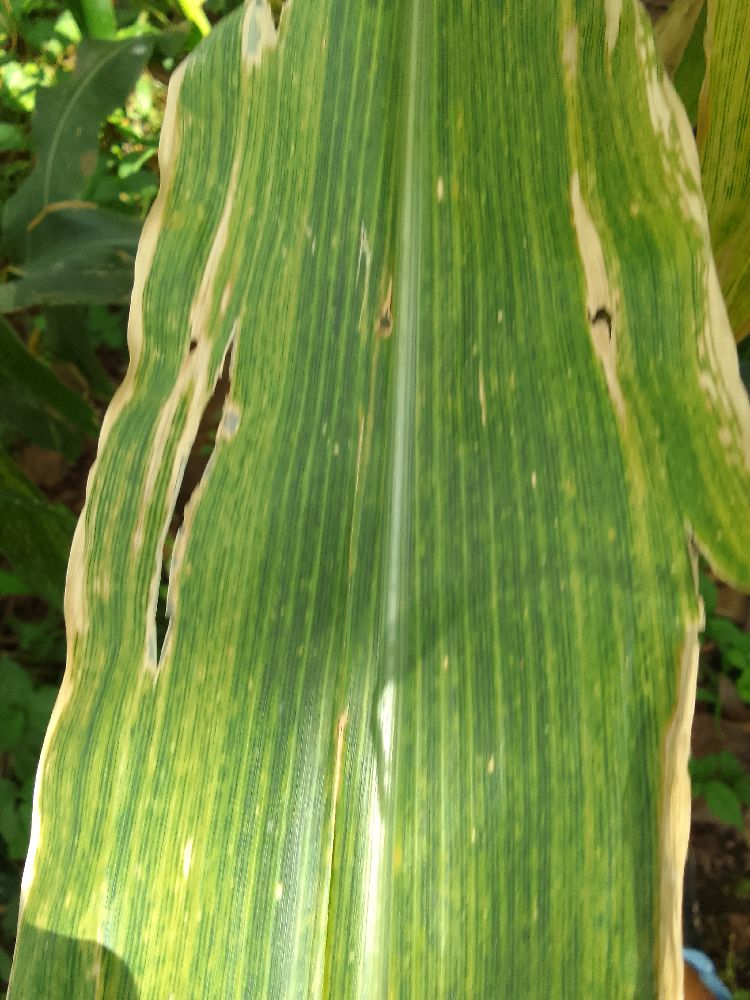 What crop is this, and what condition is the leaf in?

maize, maize lethal necrosis
